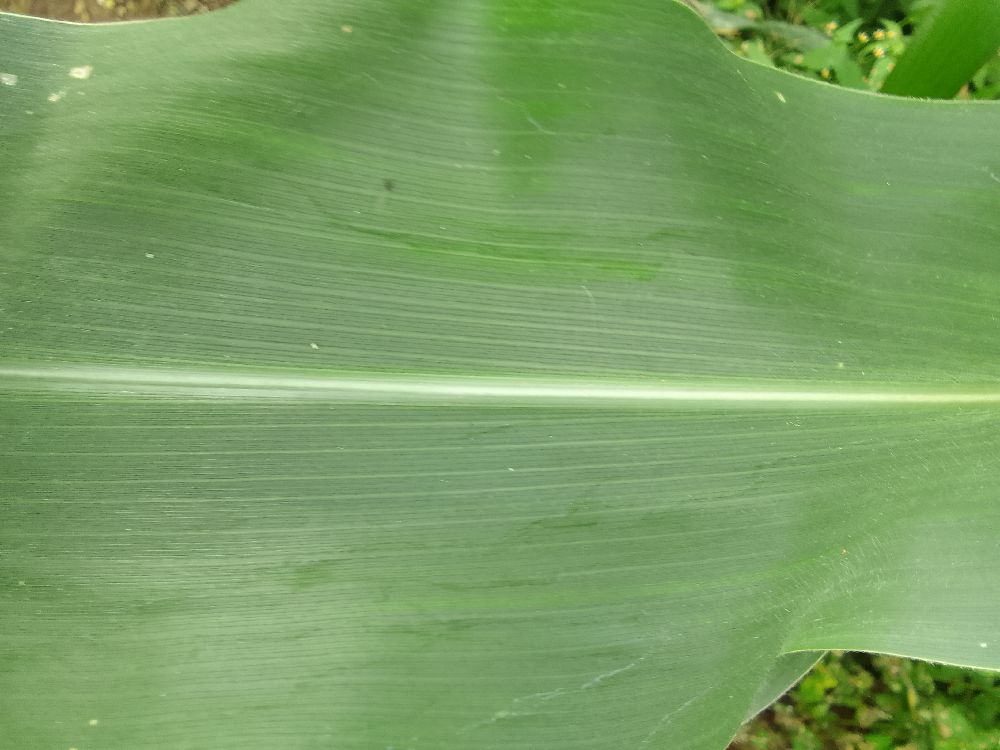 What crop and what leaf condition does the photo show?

maize, healthy
